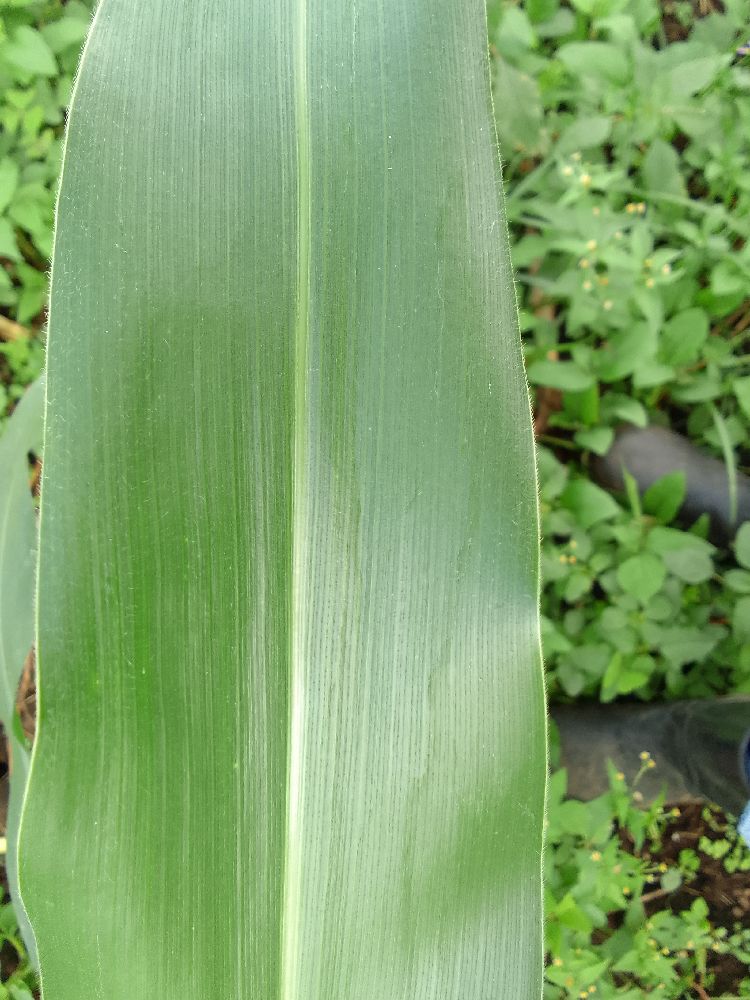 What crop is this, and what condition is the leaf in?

maize, healthy
